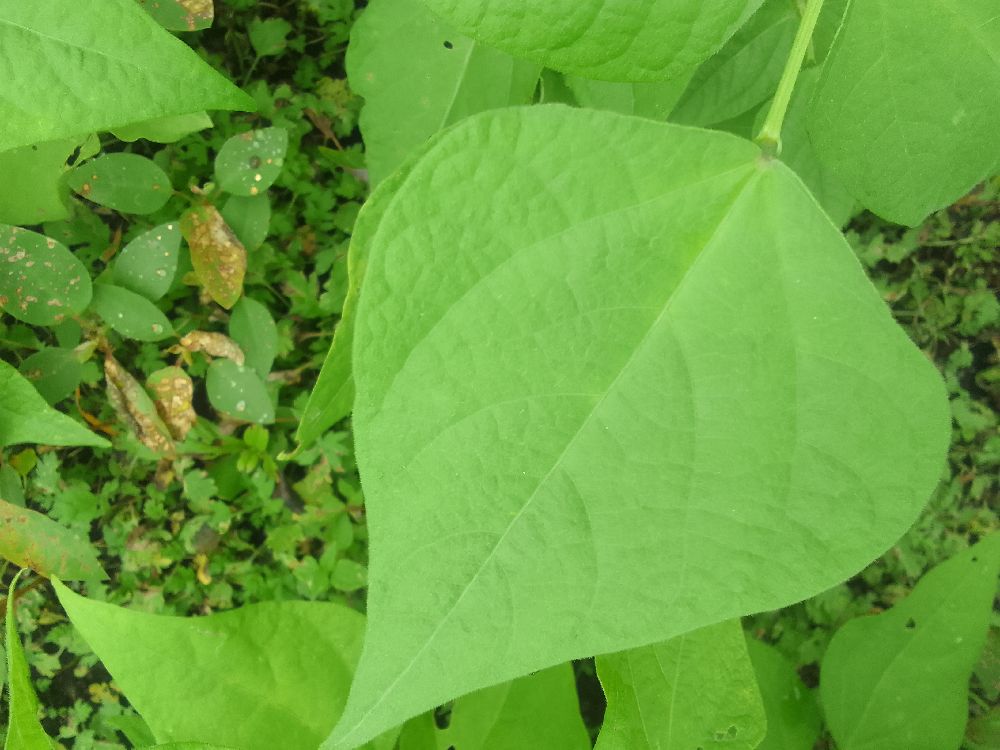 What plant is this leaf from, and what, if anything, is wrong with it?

common bean, healthy
